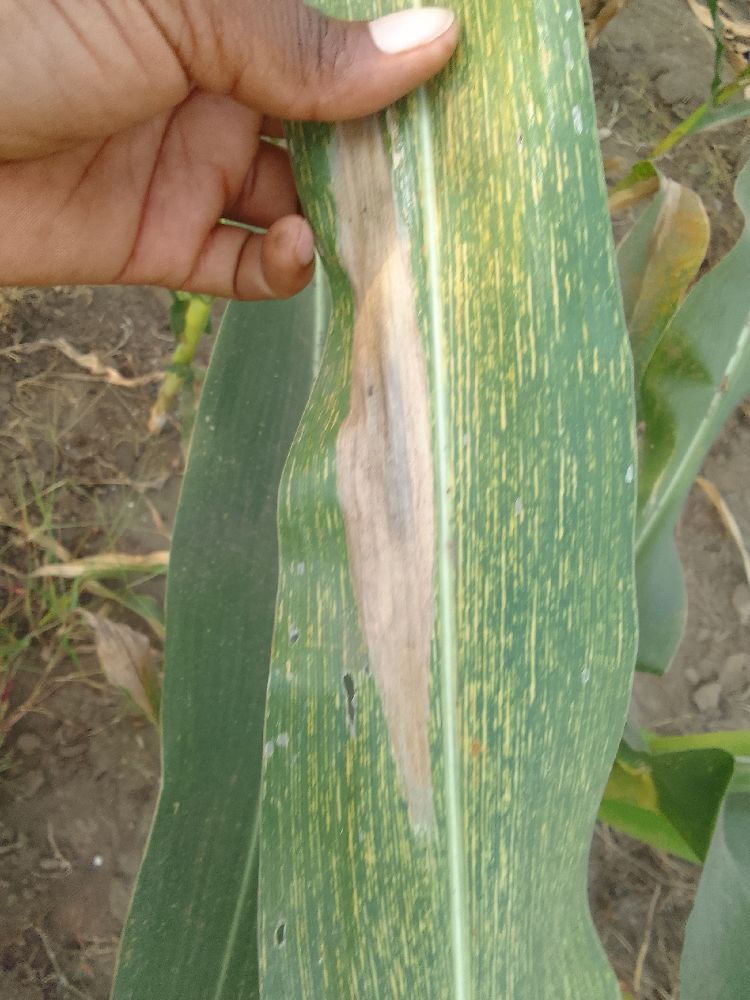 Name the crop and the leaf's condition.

maize, maize streak virus
